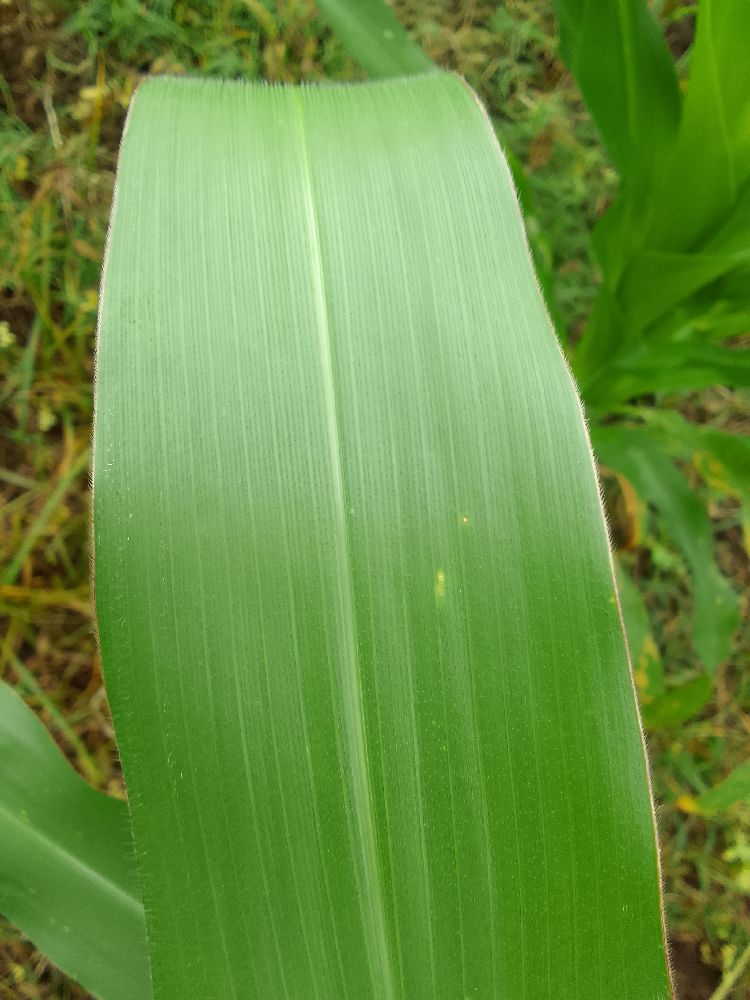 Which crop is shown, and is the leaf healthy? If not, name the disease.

maize, healthy
